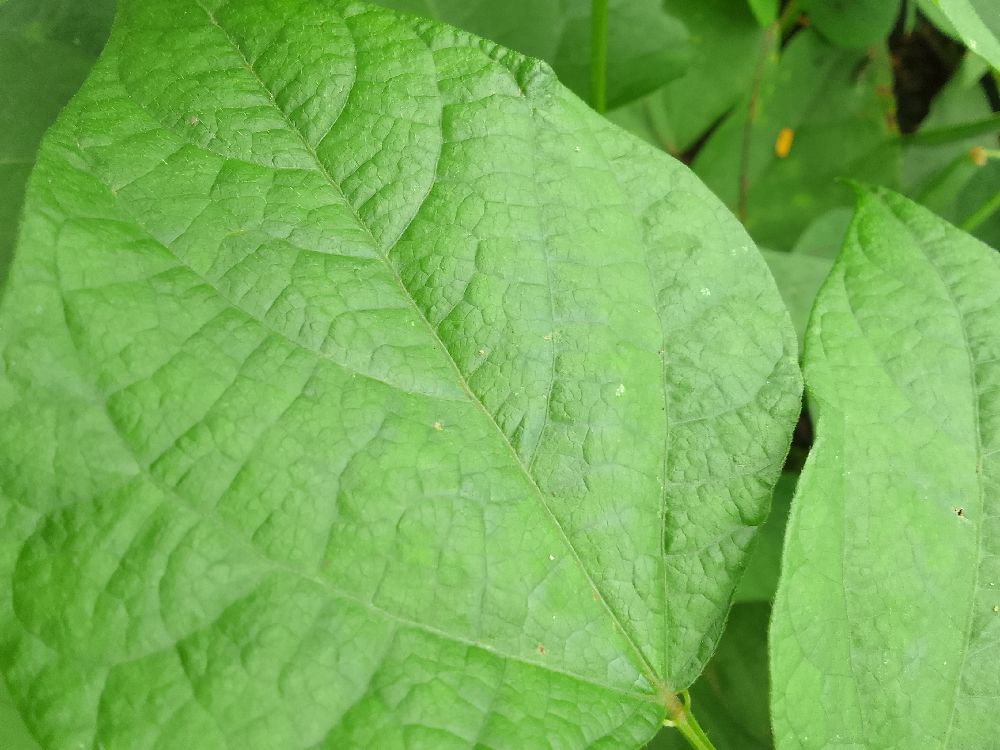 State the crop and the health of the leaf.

common bean, healthy
